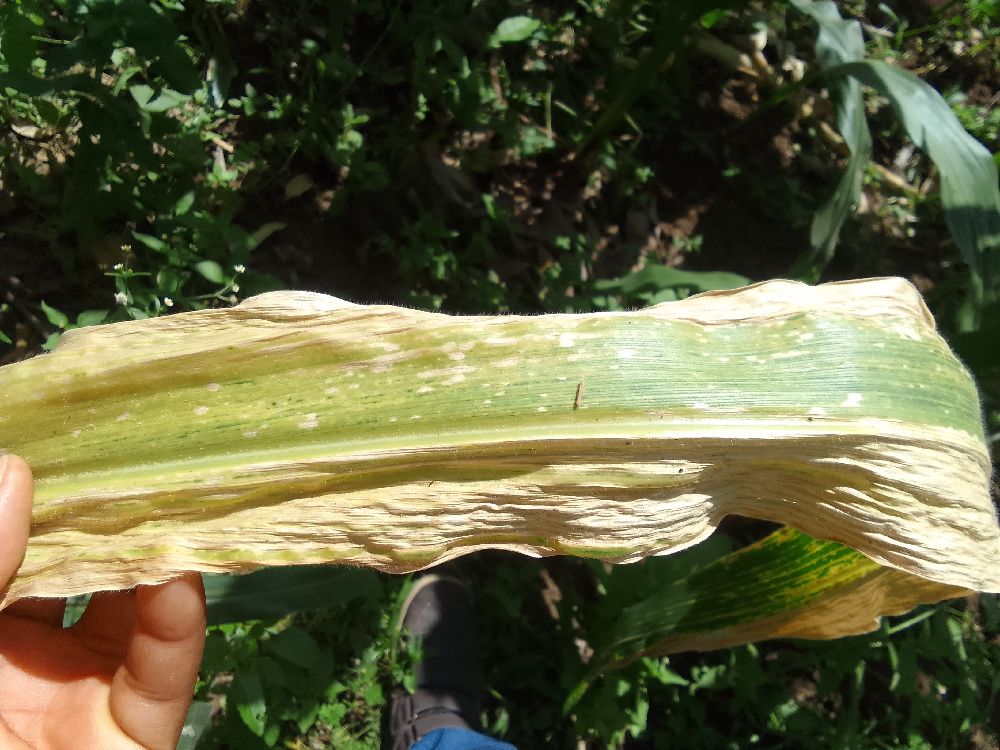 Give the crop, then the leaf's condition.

maize, maize lethal necrosis
